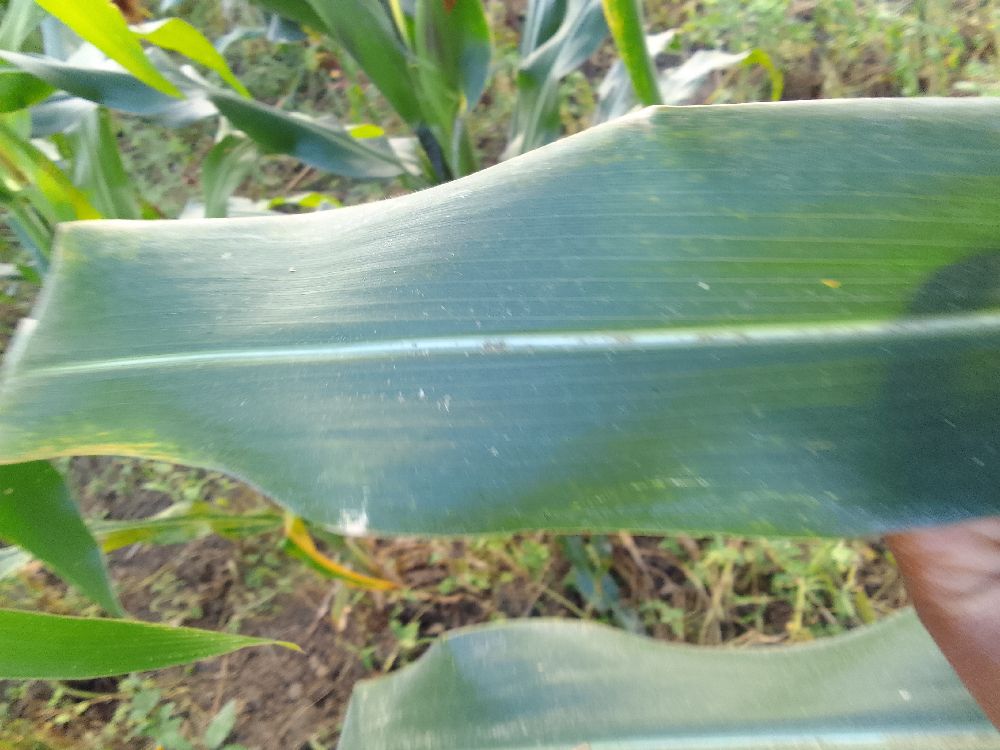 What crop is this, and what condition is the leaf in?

maize, healthy
